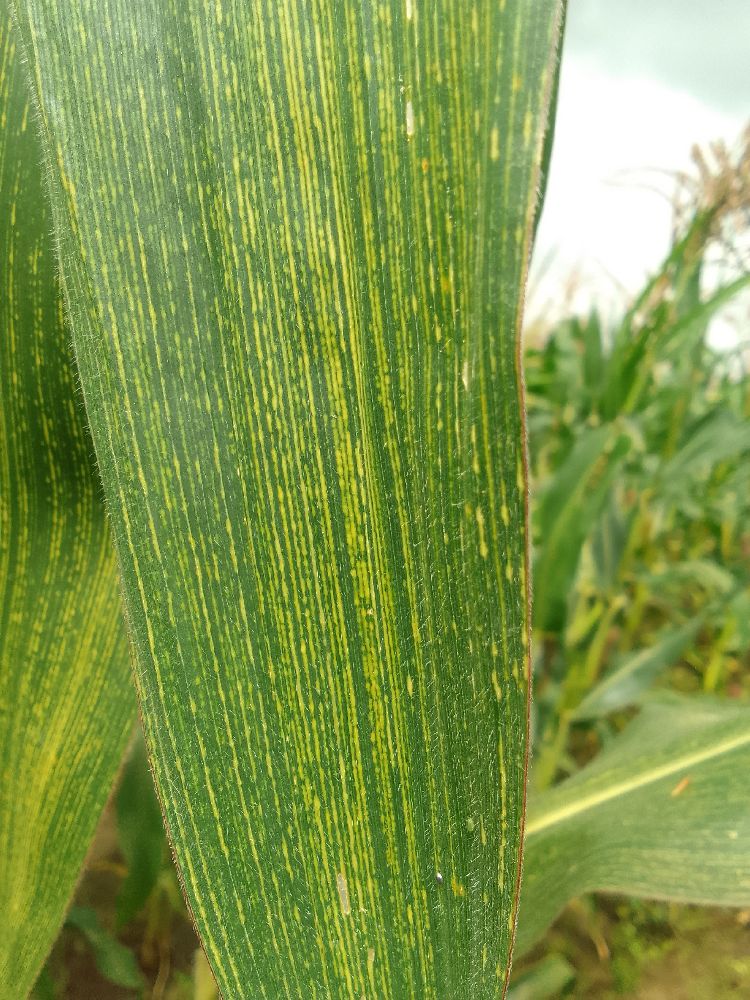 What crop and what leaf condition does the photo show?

maize, maize streak virus
